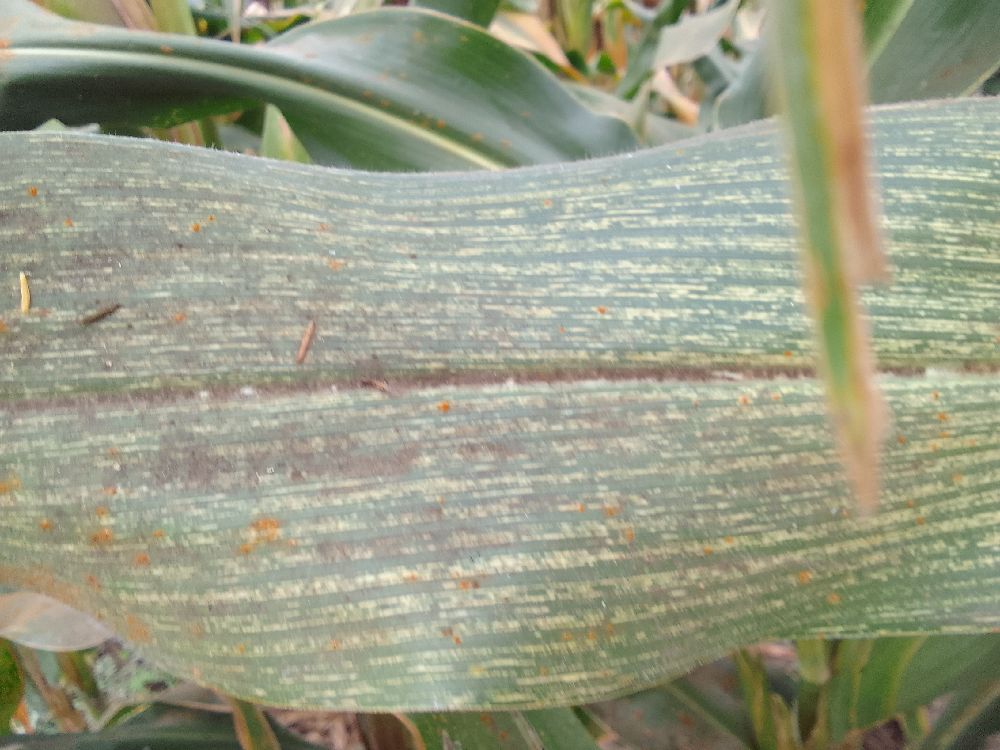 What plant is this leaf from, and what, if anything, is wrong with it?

maize, maize streak virus
